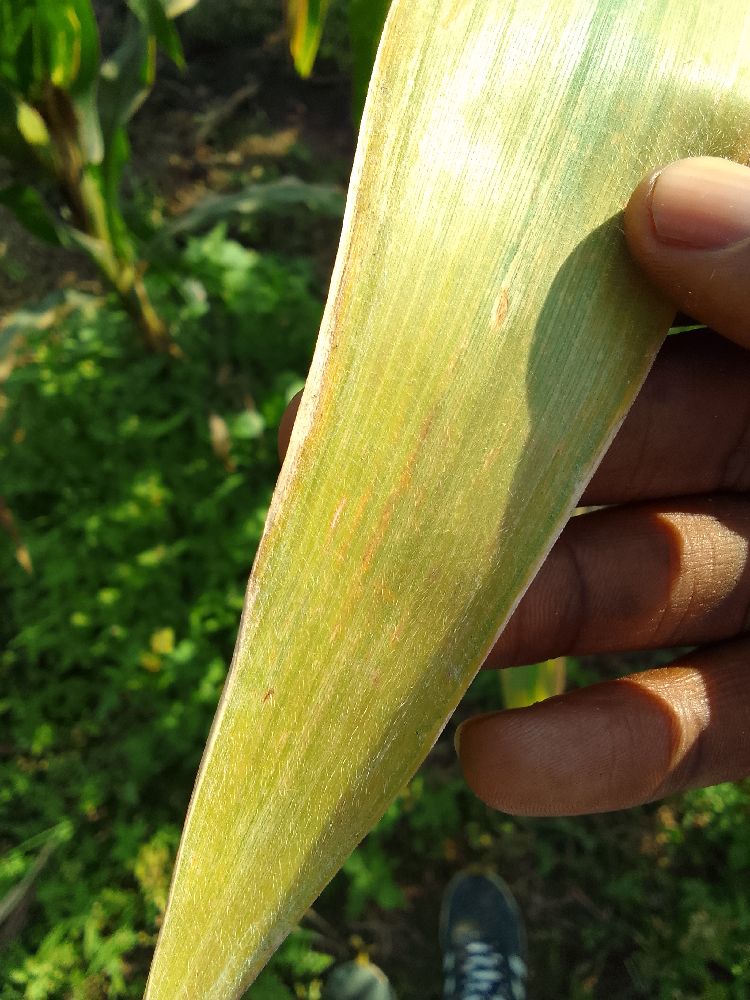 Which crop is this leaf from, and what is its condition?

maize, maize lethal necrosis
